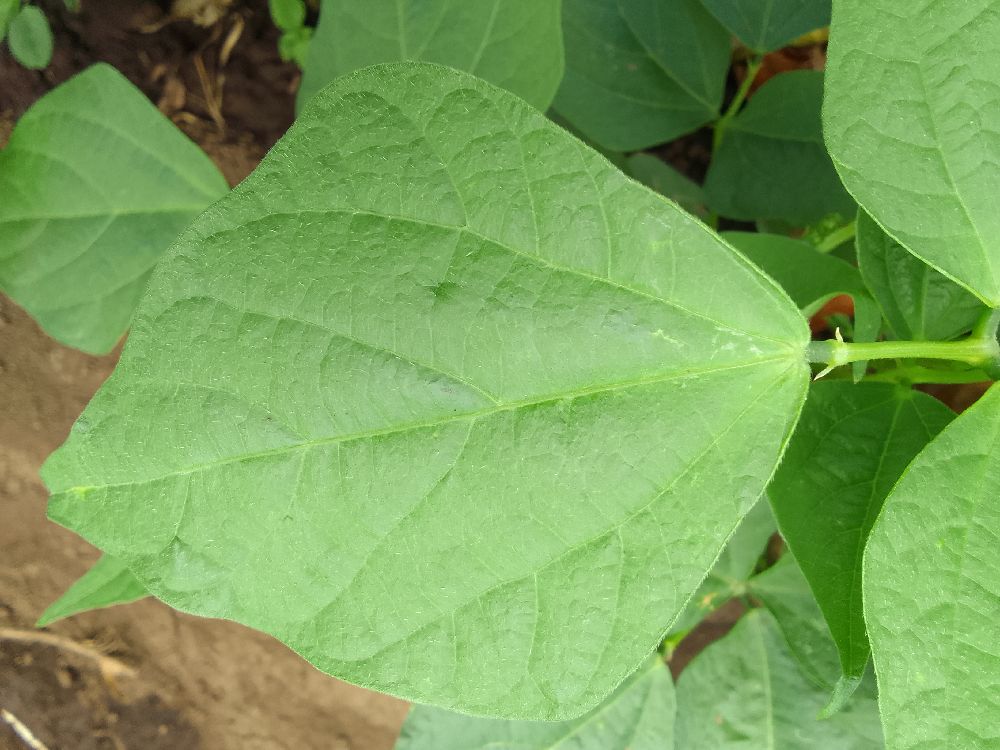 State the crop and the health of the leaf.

common bean, healthy
